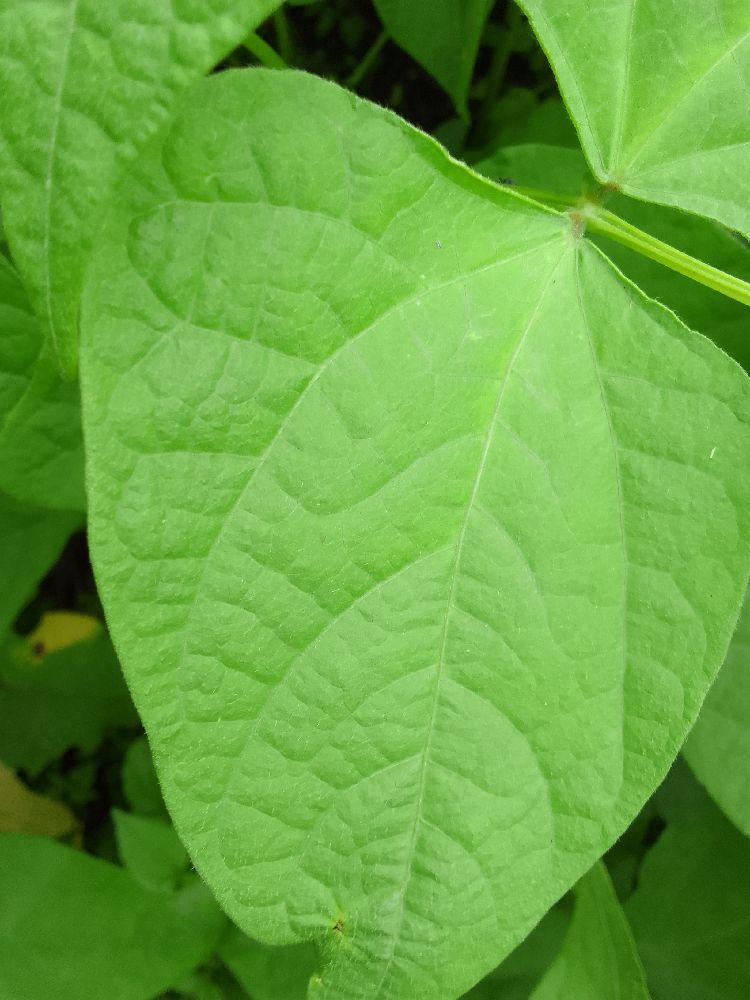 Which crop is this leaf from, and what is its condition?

common bean, healthy
